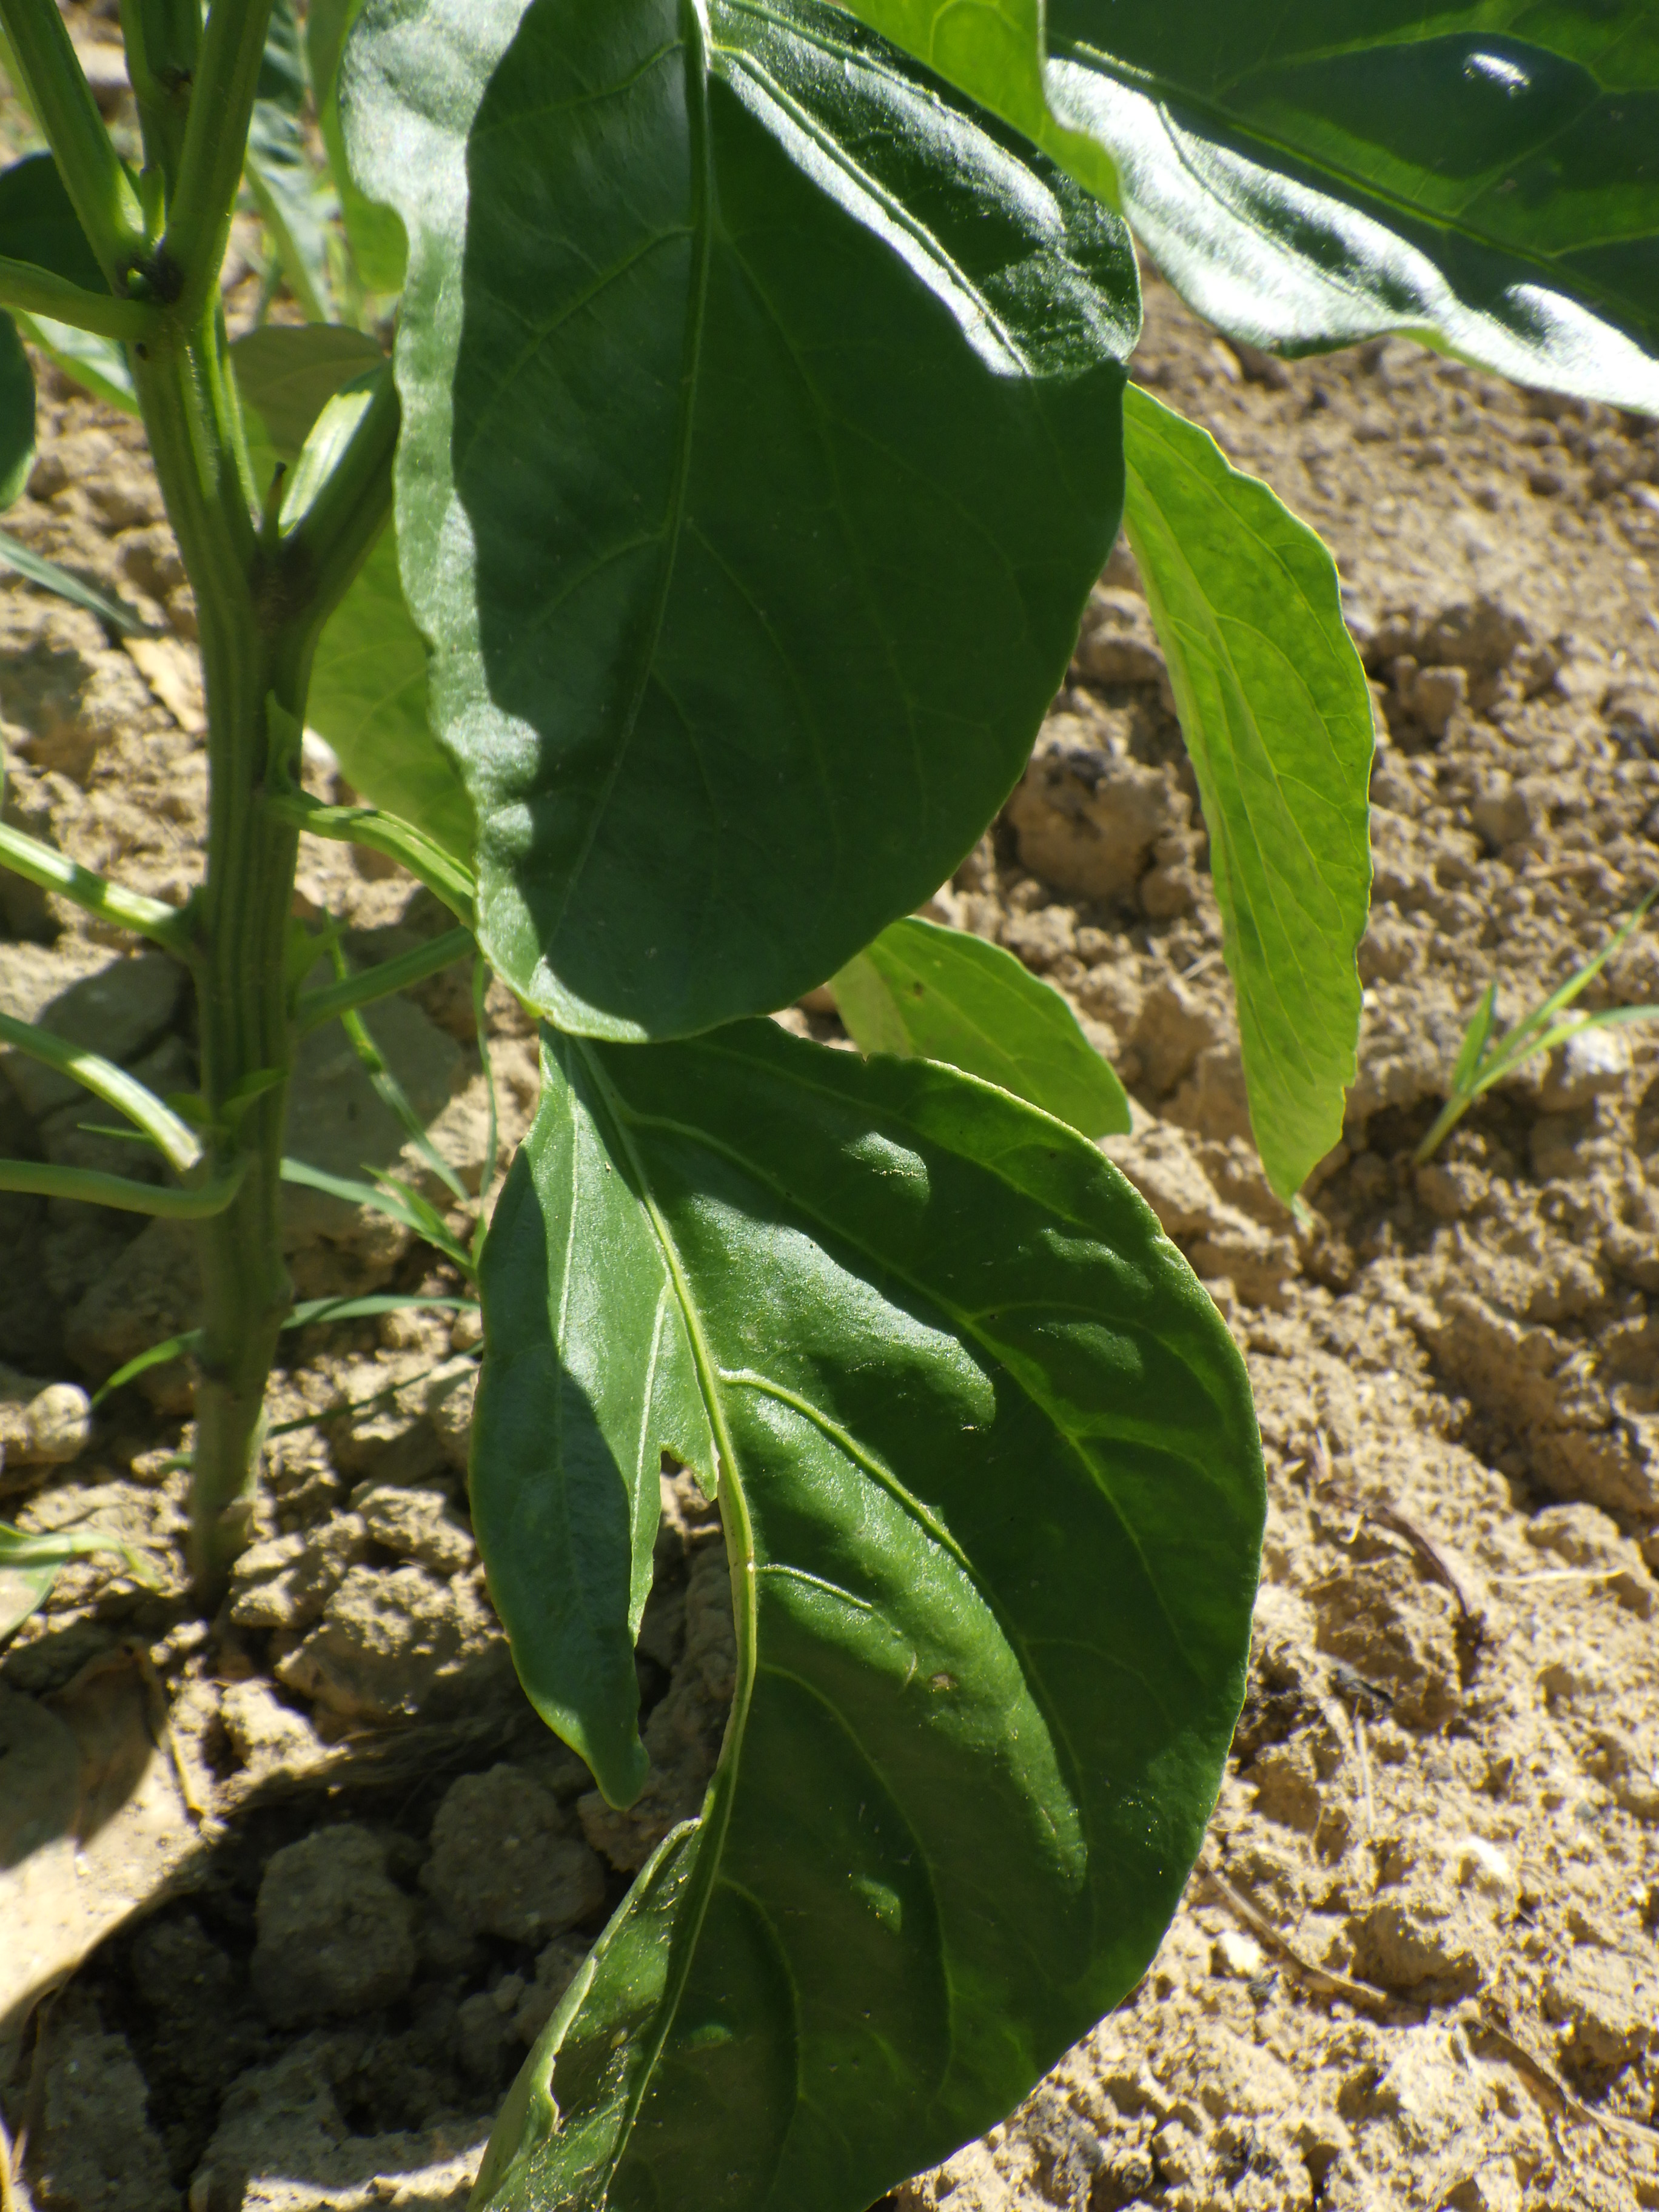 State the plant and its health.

chili pepper, phytophagous
